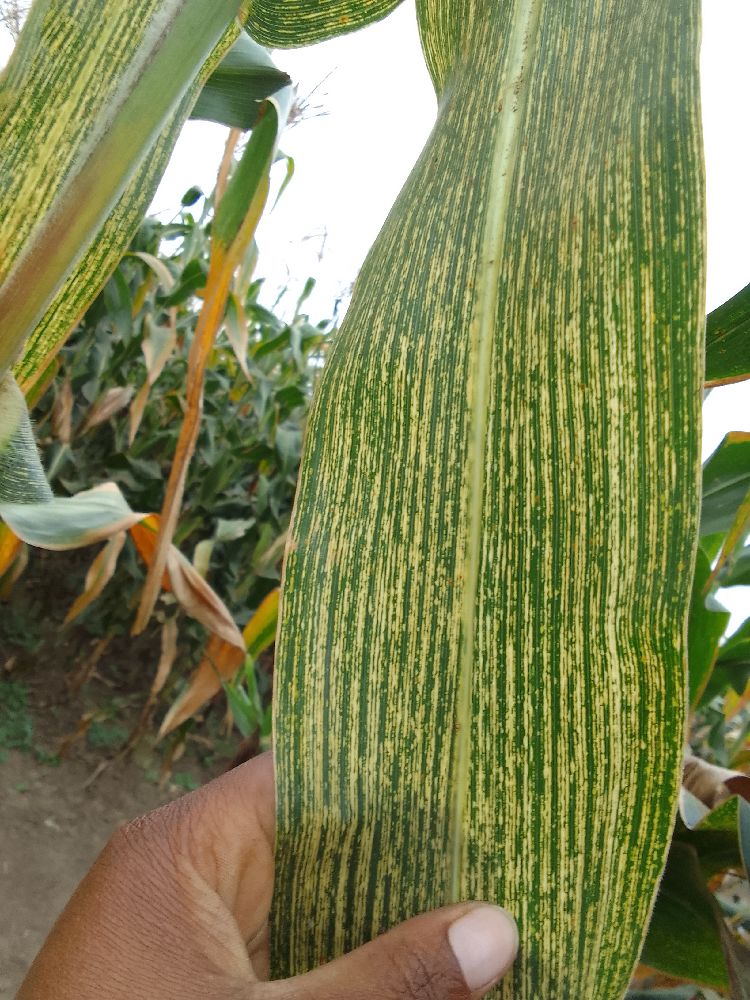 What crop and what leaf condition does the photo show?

maize, maize streak virus
